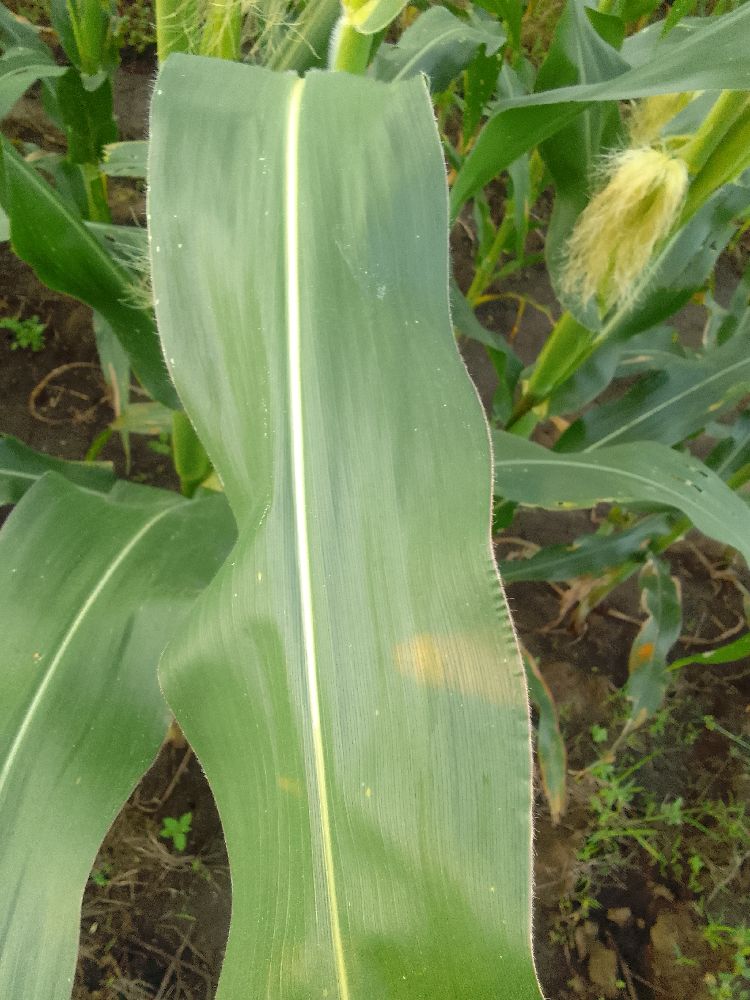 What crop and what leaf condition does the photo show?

maize, healthy
